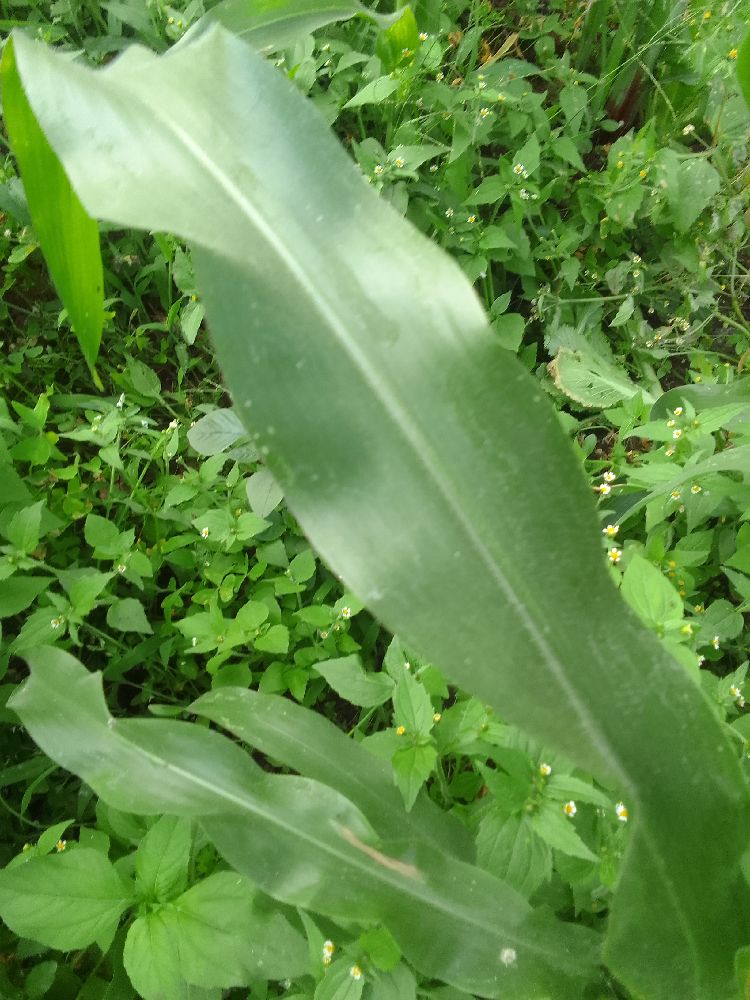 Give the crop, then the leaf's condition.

maize, healthy
